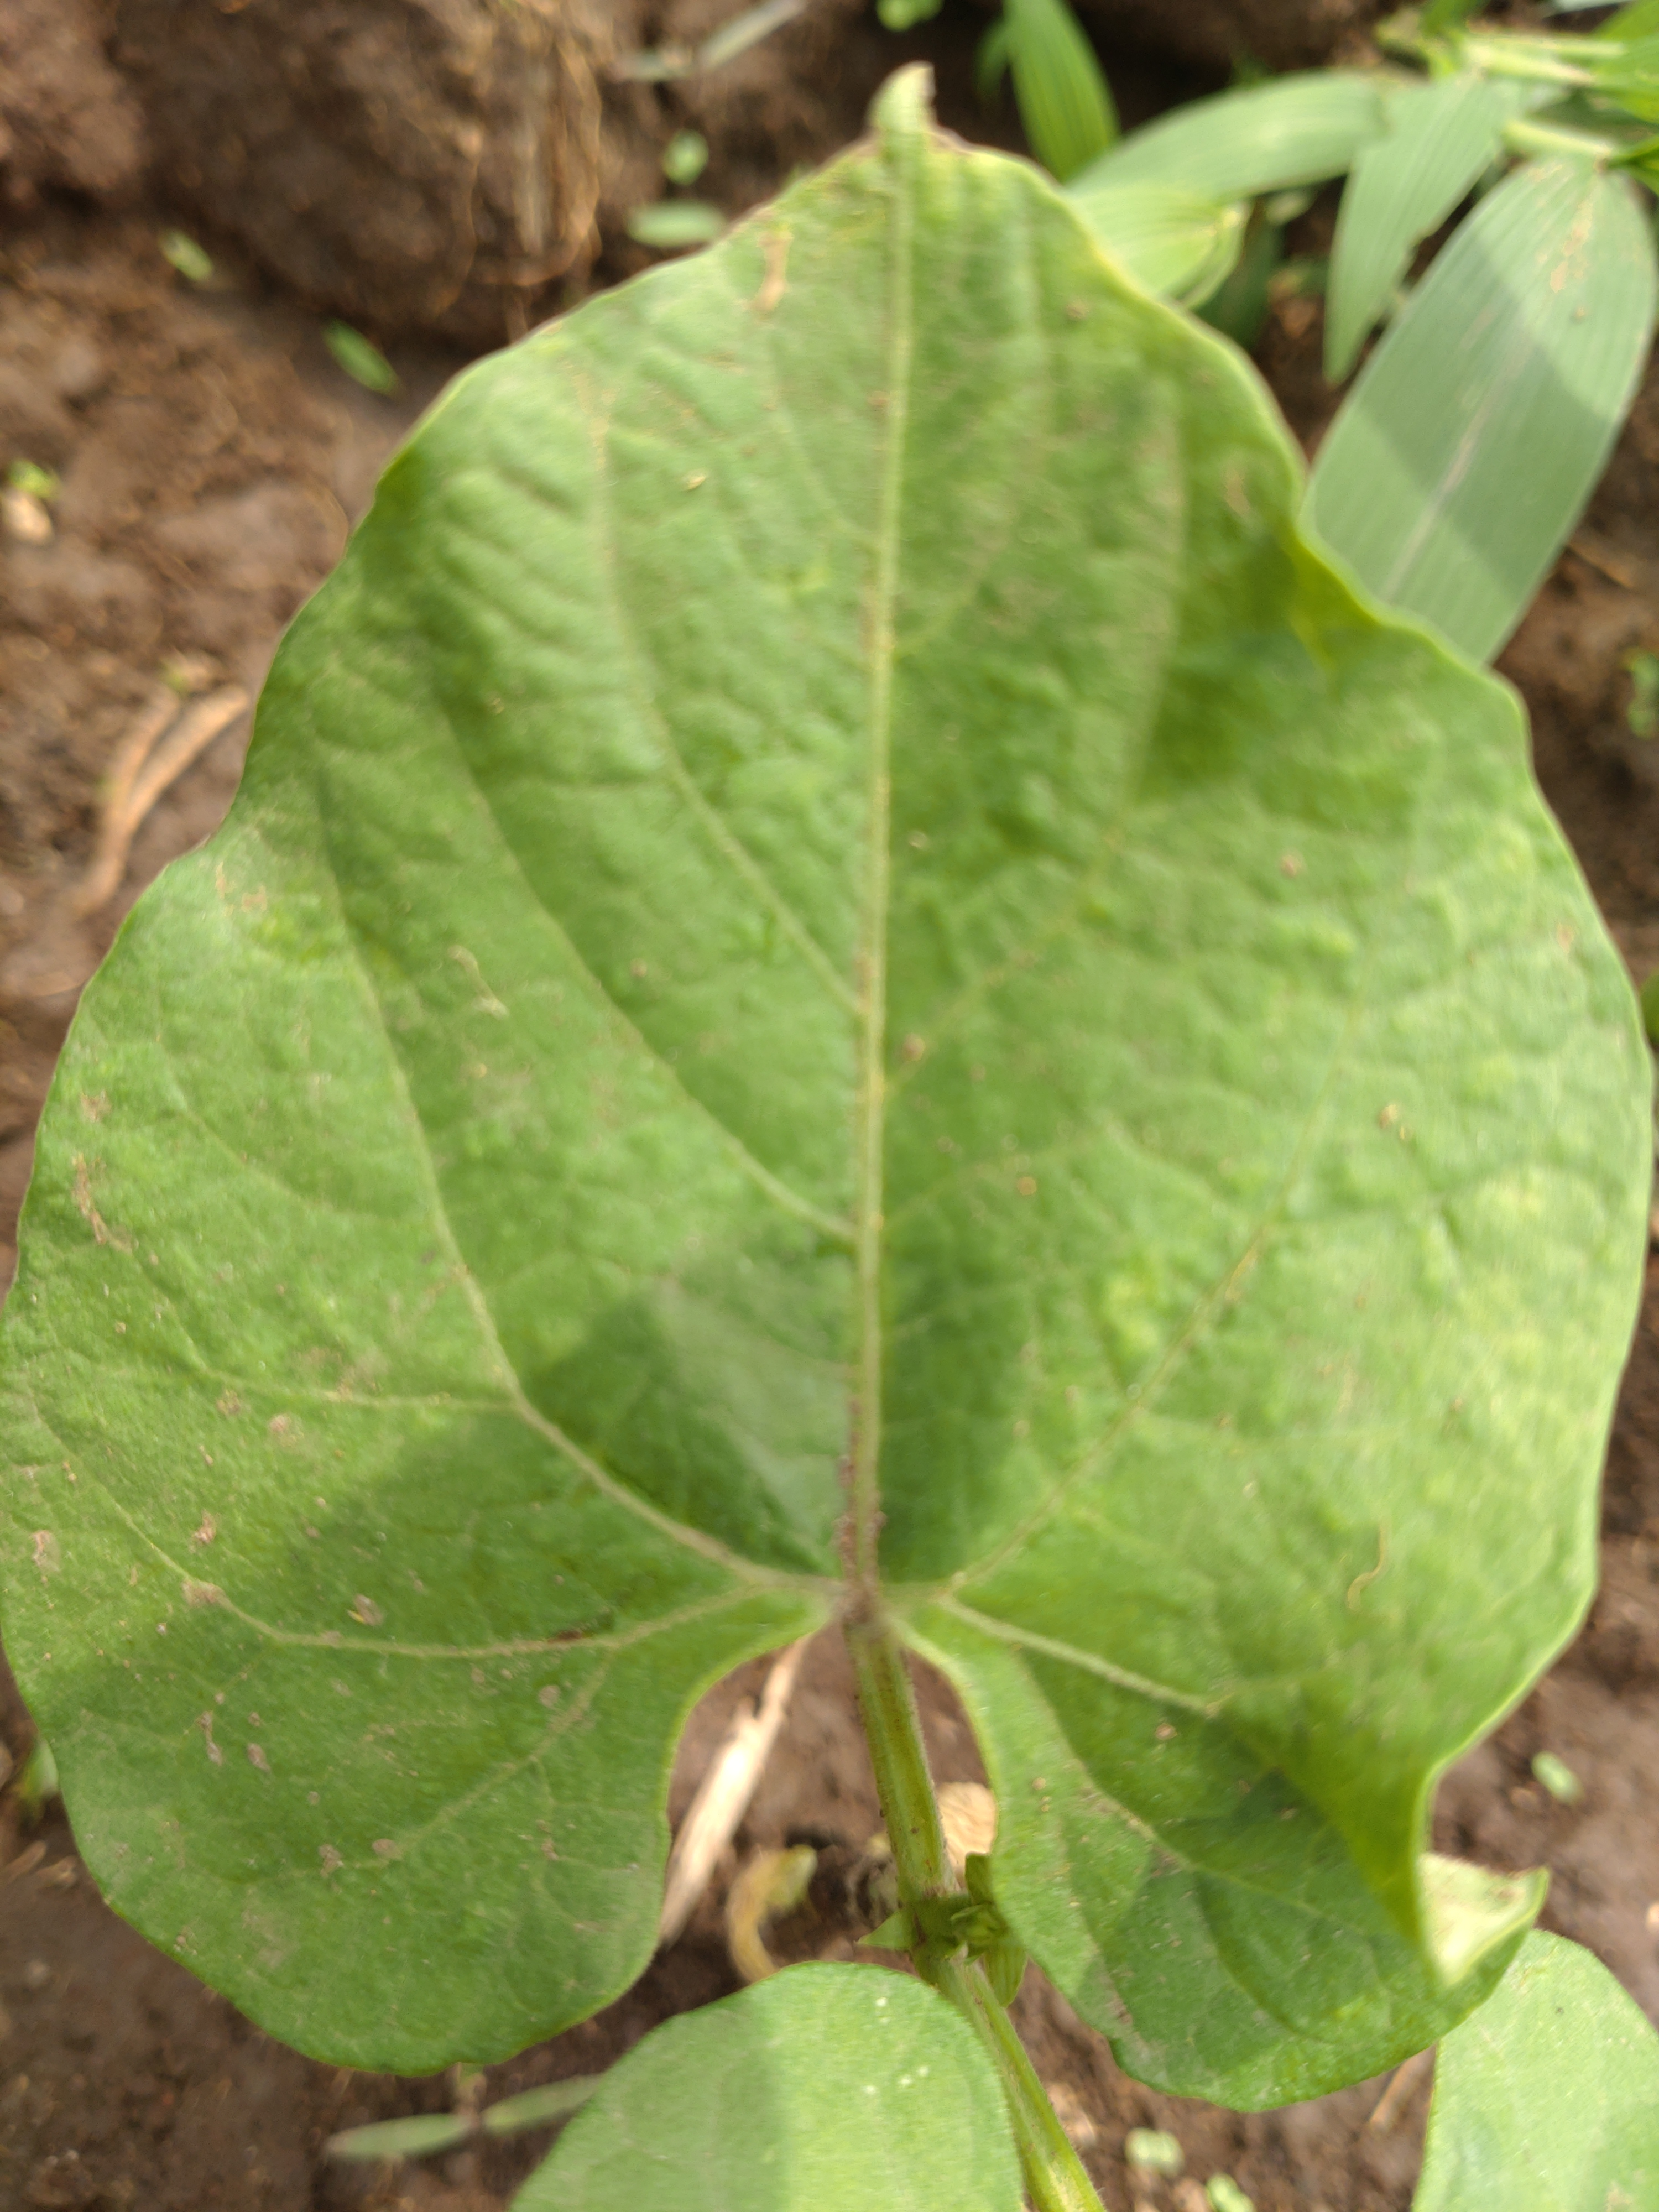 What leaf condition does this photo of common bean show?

healthy
